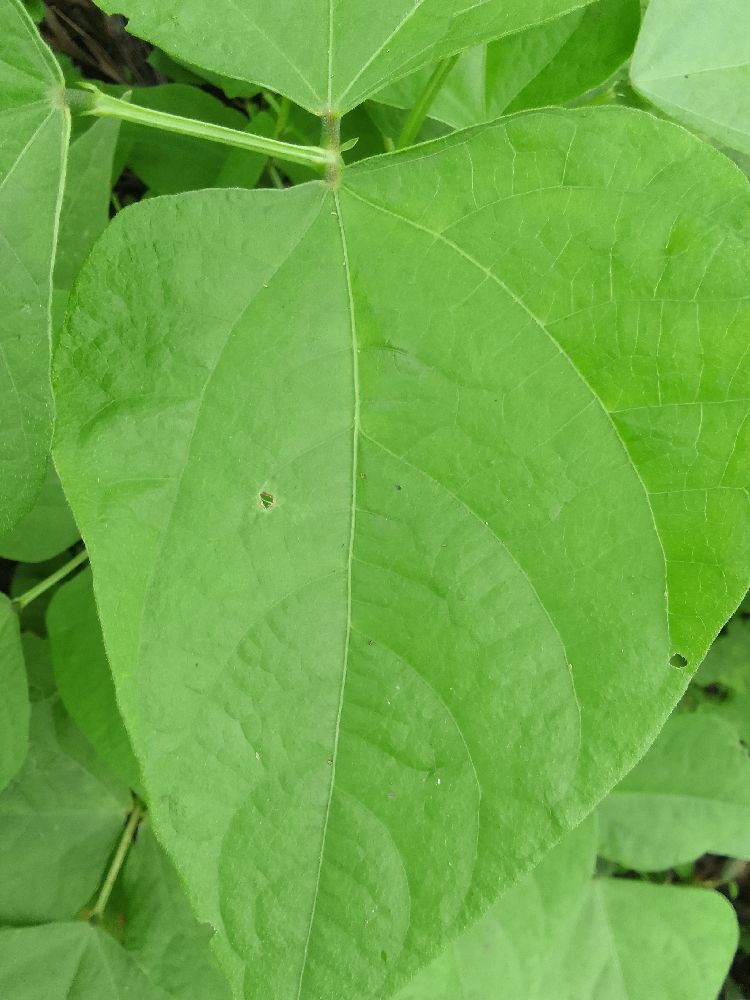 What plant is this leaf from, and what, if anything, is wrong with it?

common bean, healthy
